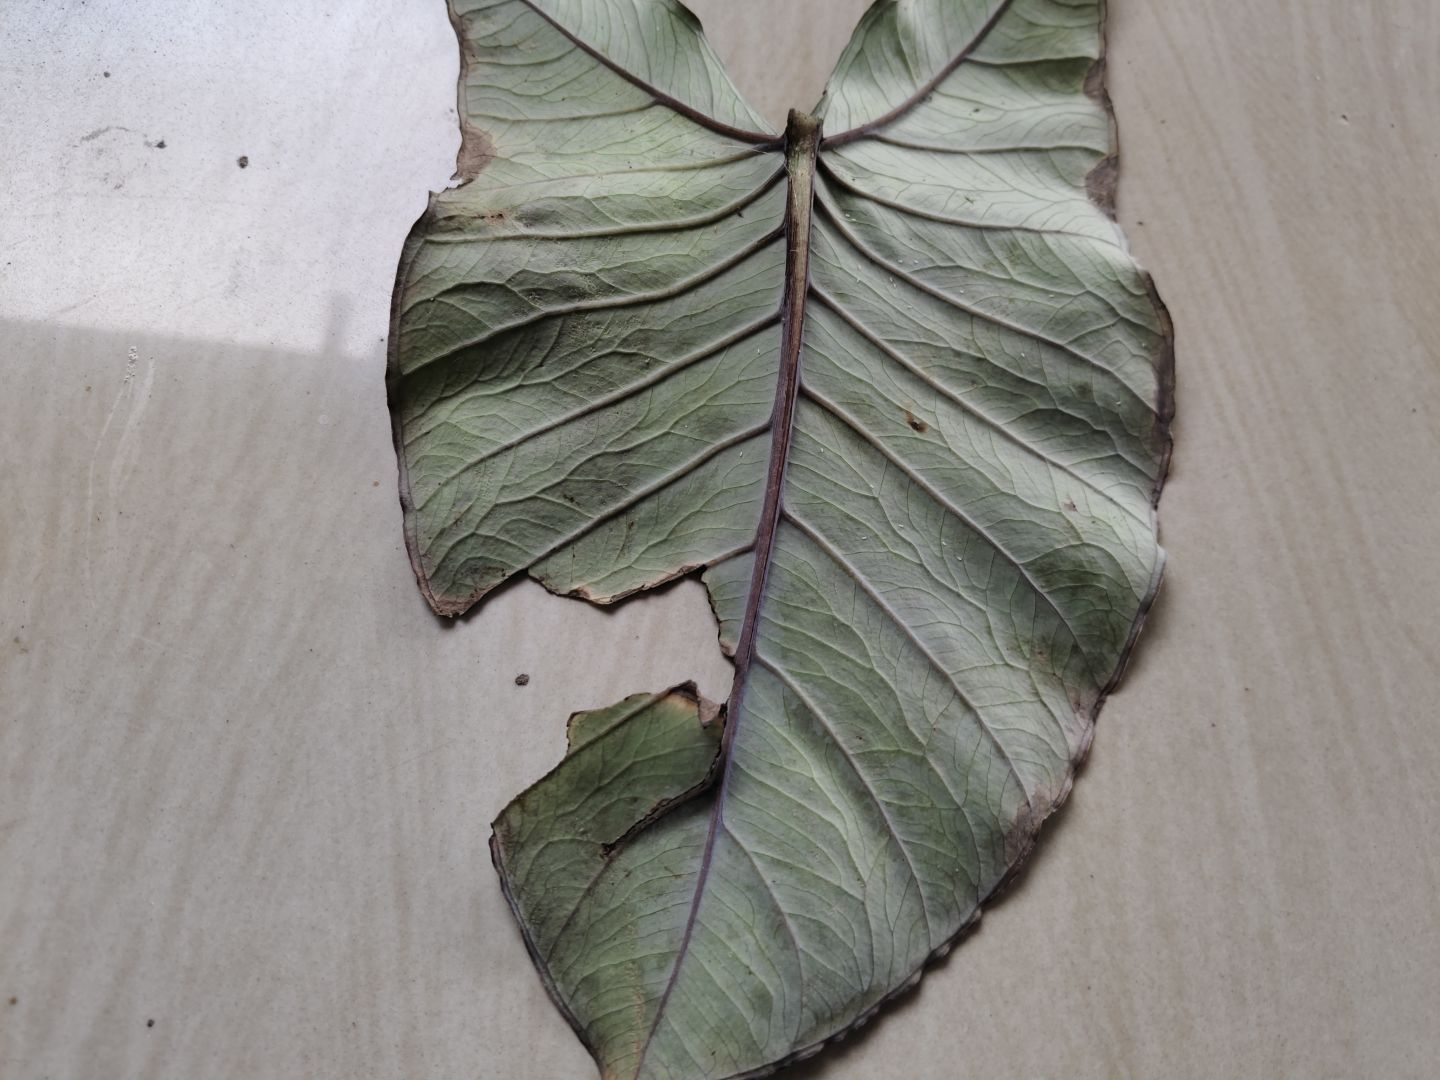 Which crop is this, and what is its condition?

taro, leaf blight
